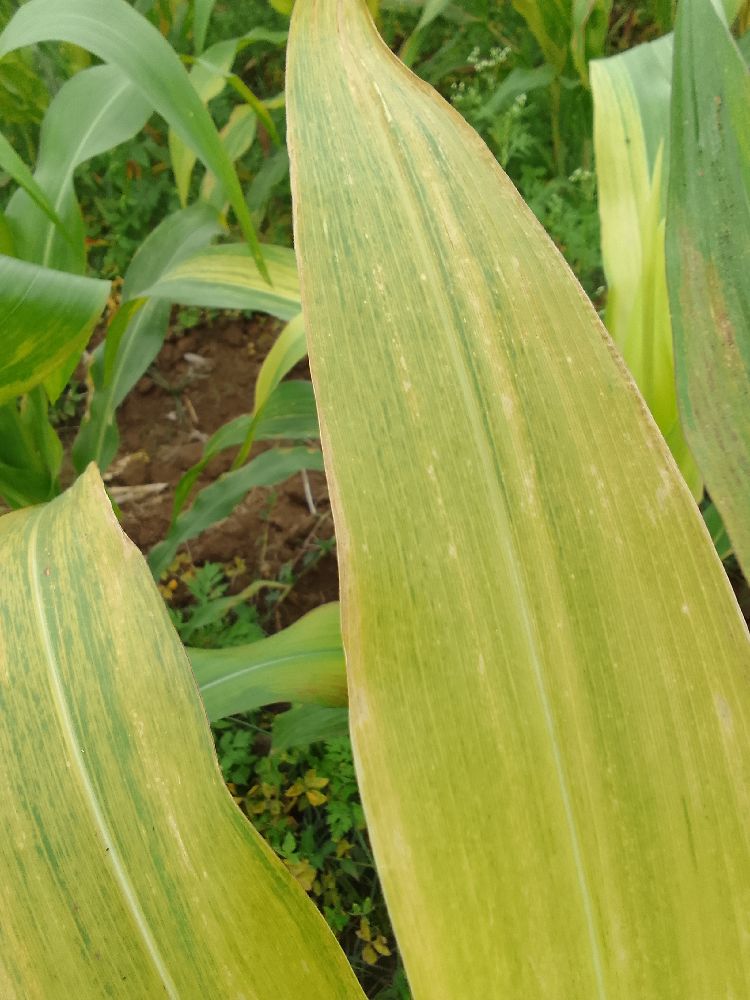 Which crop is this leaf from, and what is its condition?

maize, maize lethal necrosis
